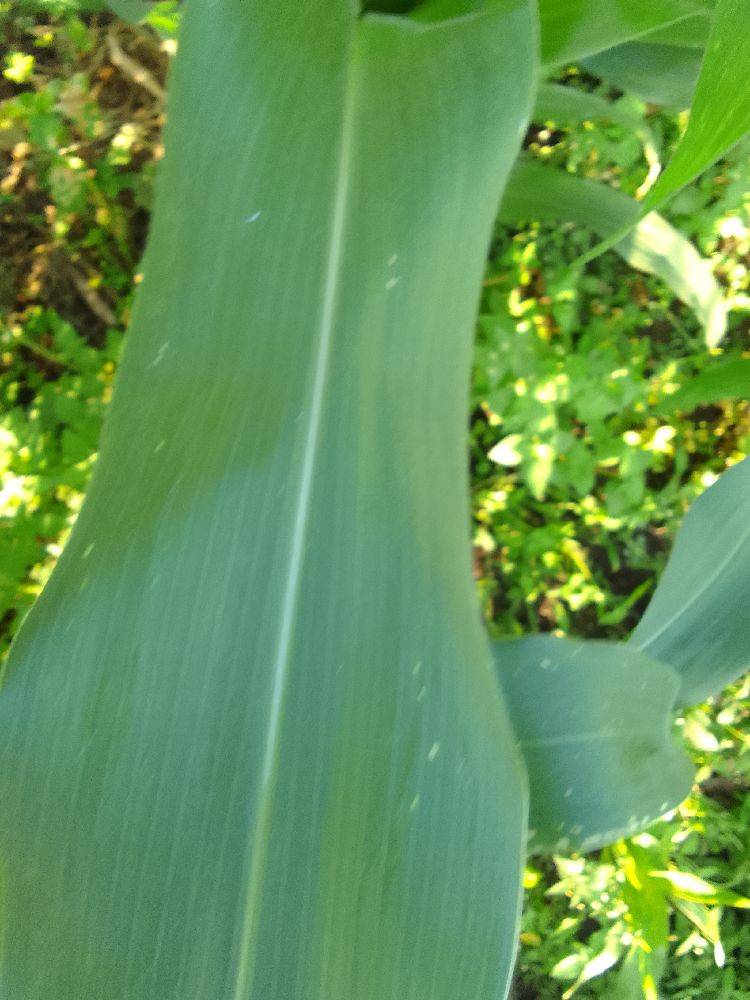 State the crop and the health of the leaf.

maize, healthy
